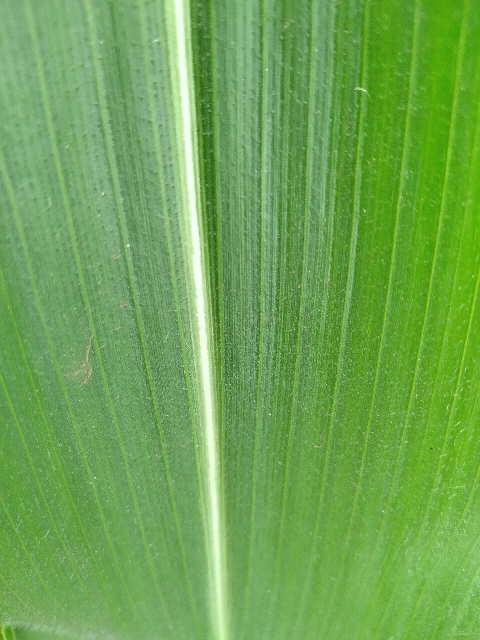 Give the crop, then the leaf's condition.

maize, healthy
